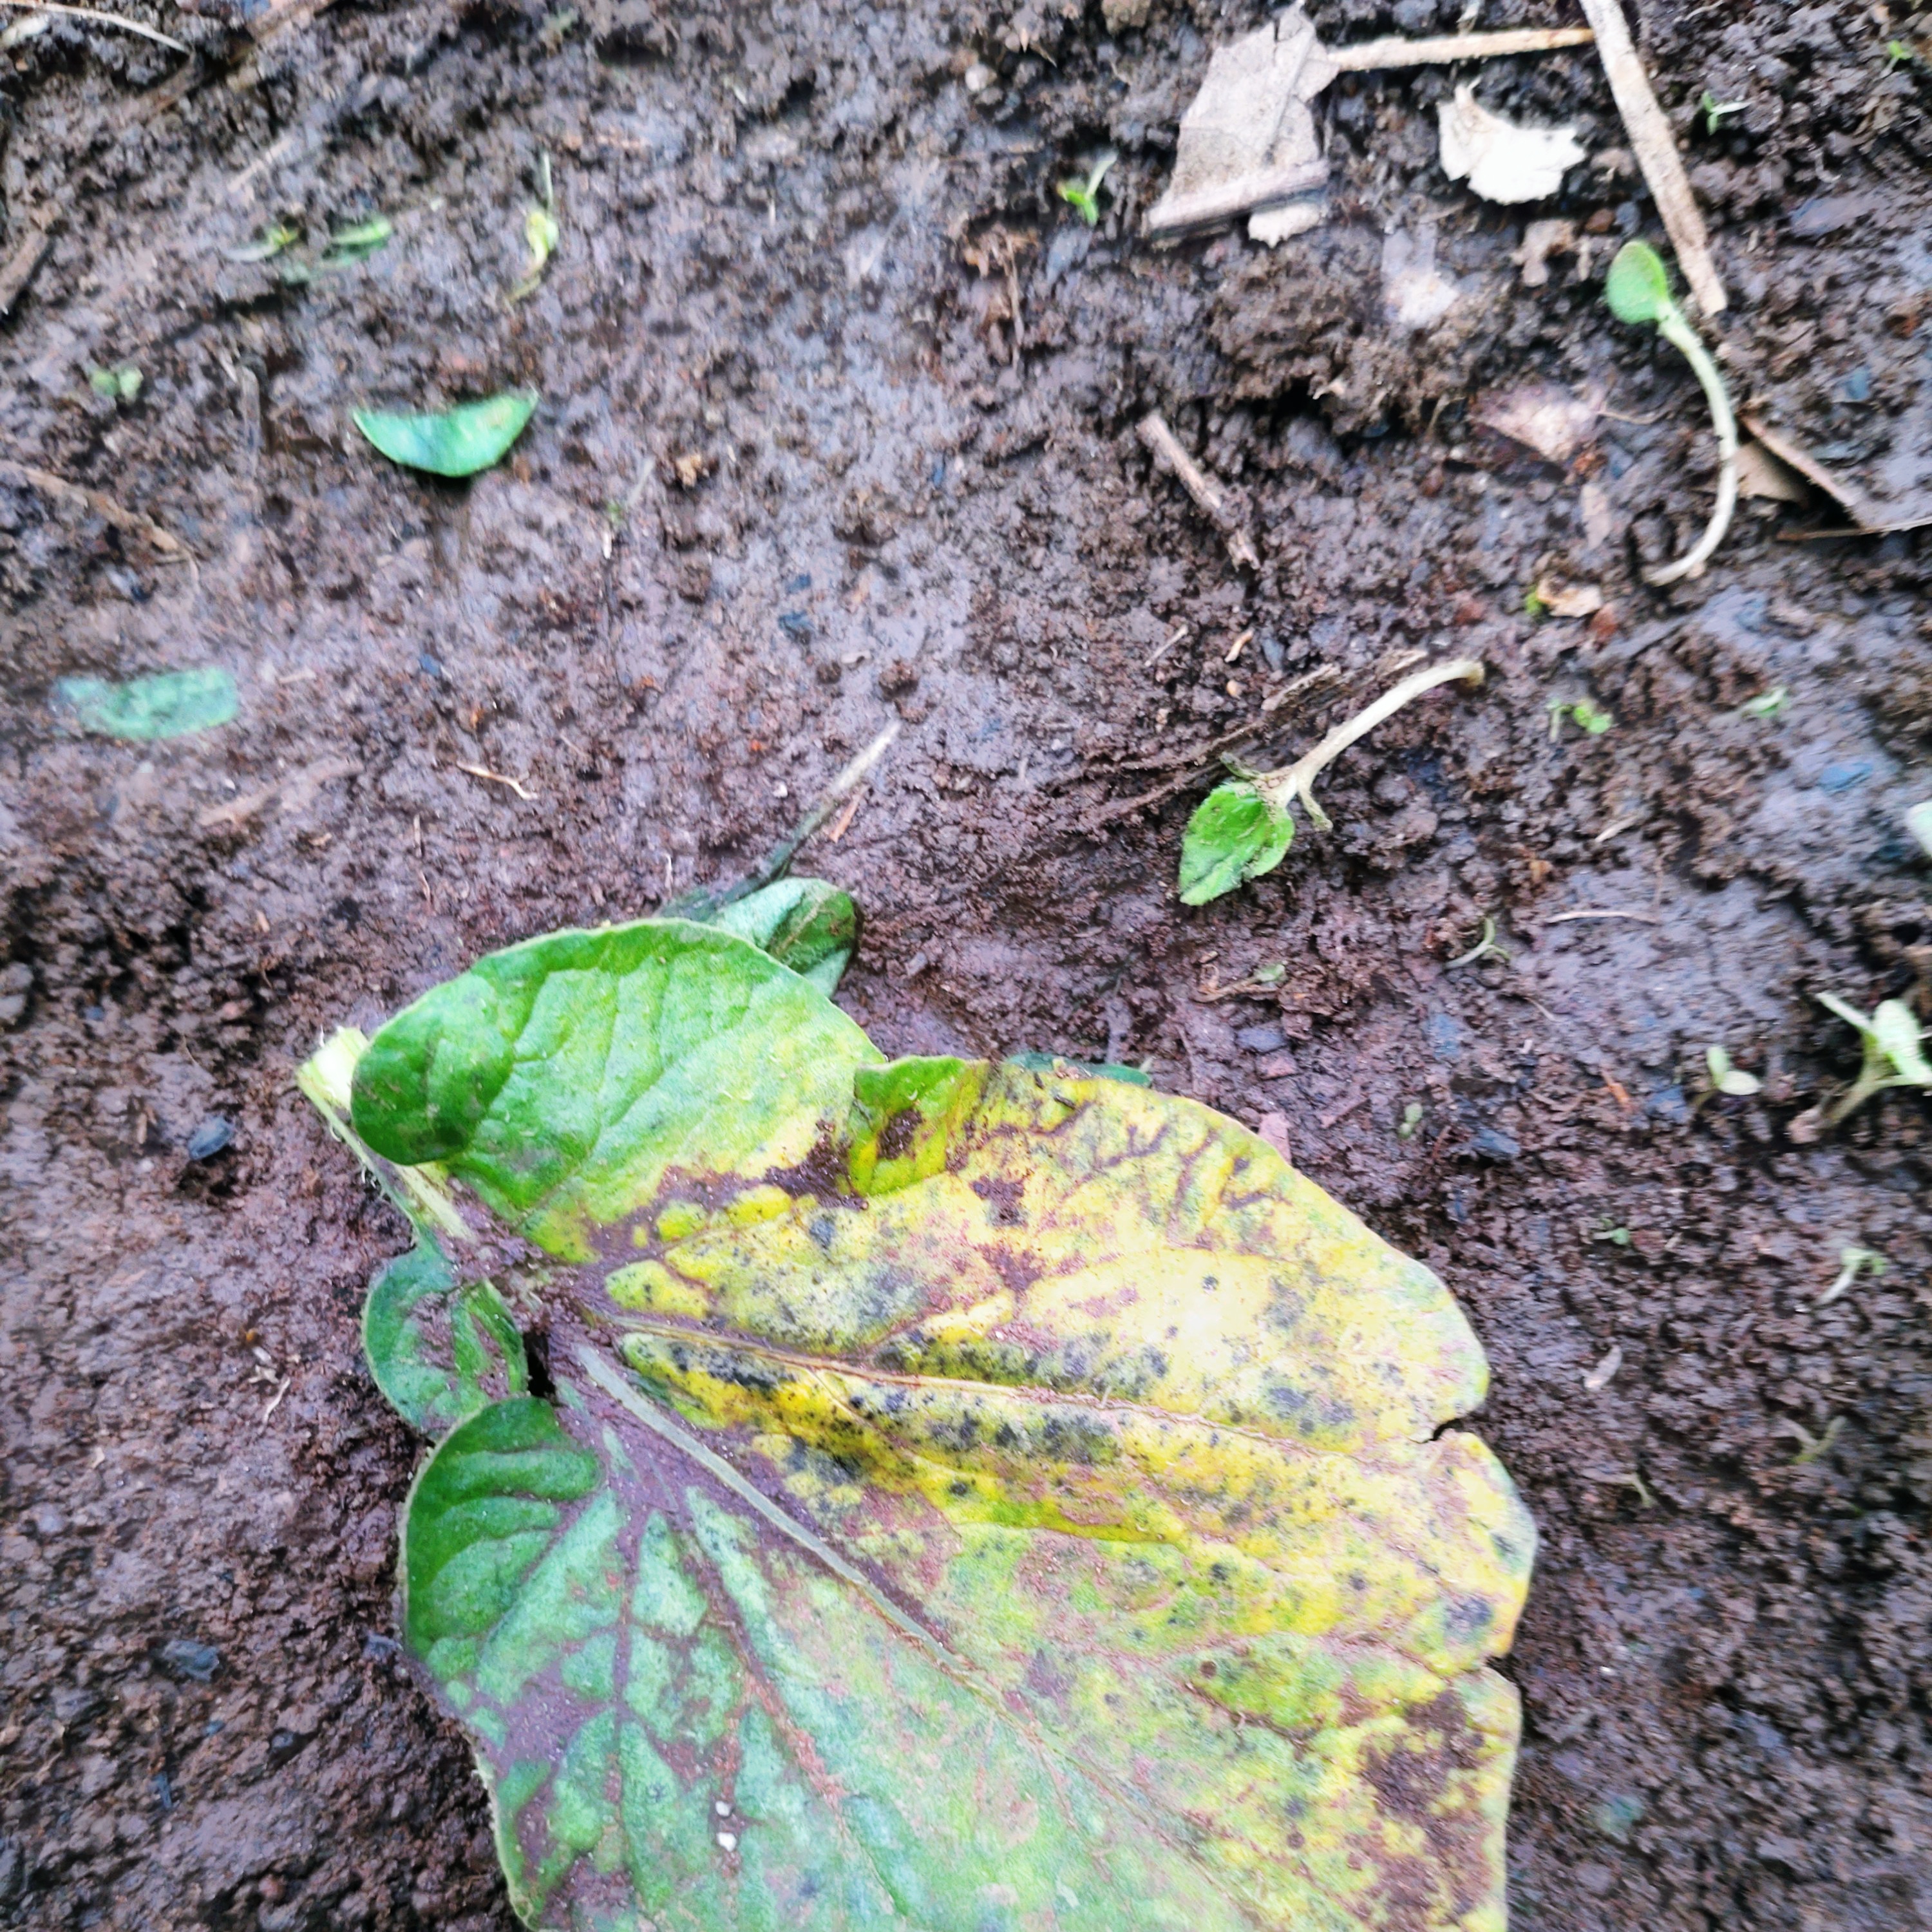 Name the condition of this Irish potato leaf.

late blight
